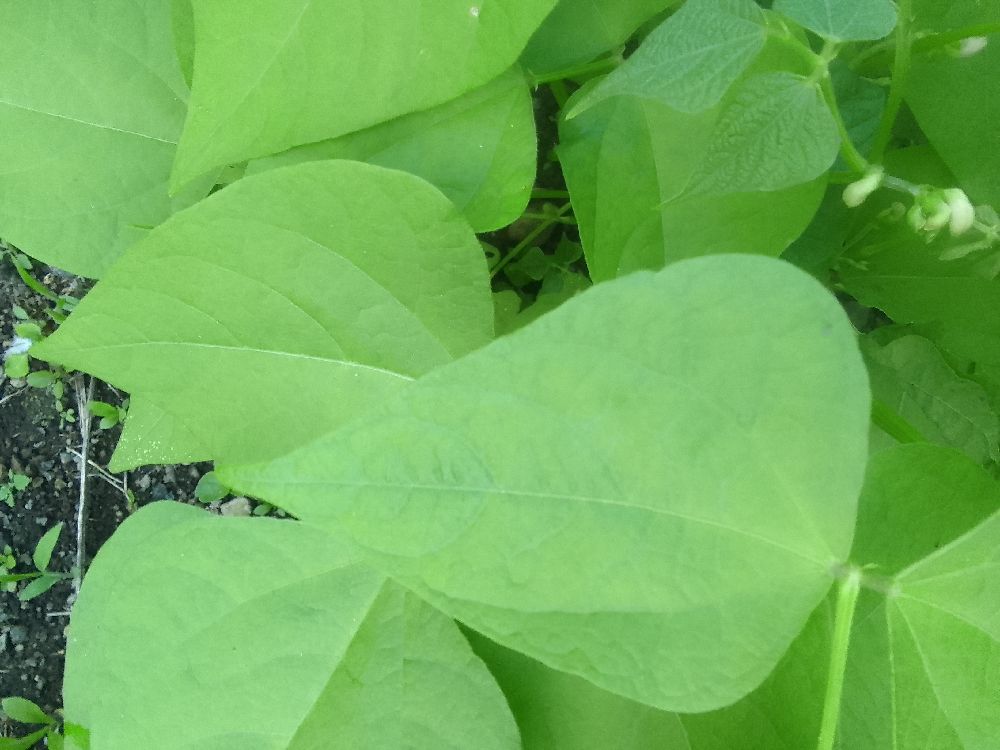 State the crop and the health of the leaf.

common bean, healthy
